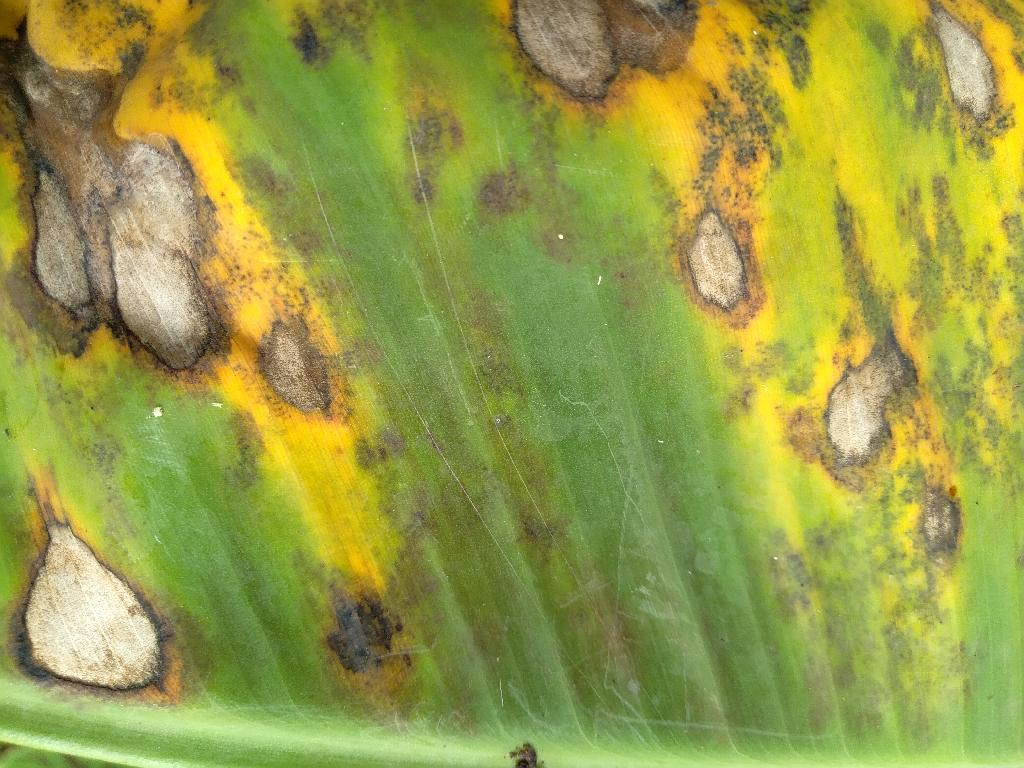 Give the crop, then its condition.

banana, black sigatoka
